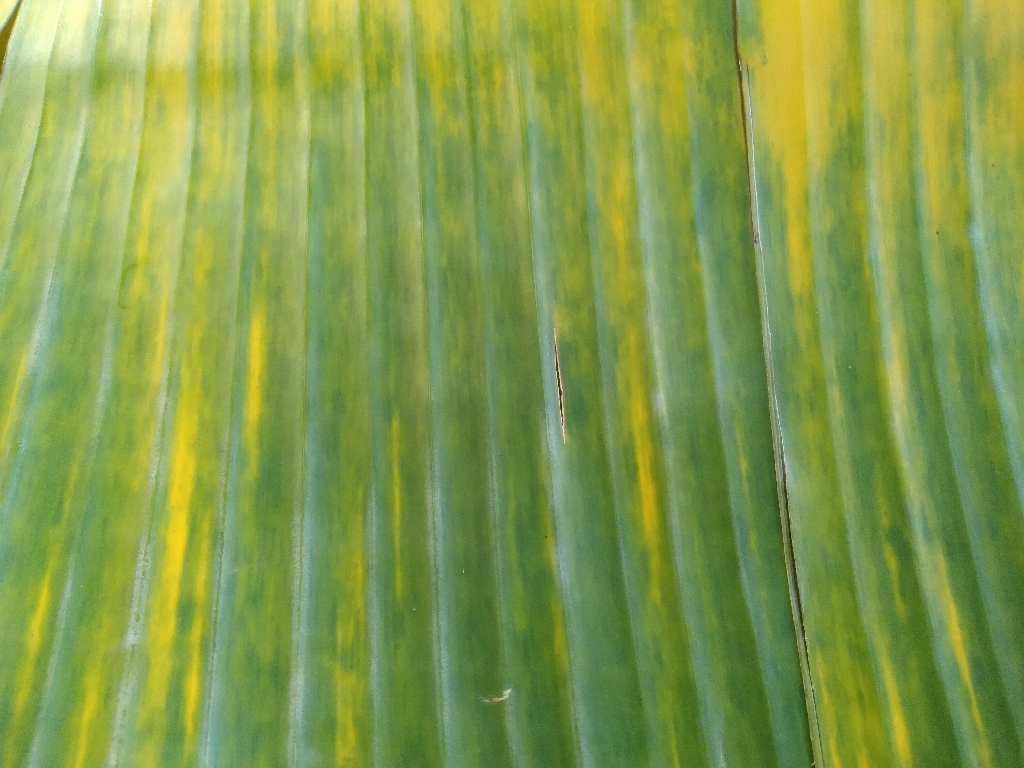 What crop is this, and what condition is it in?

banana, fusarium wilt race 1
